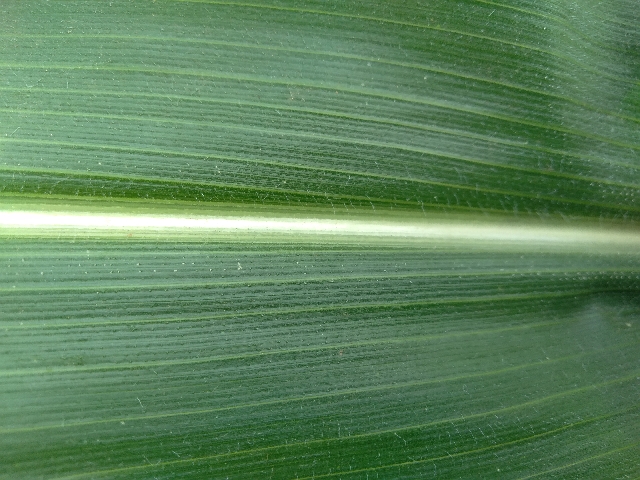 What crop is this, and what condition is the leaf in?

maize, healthy
